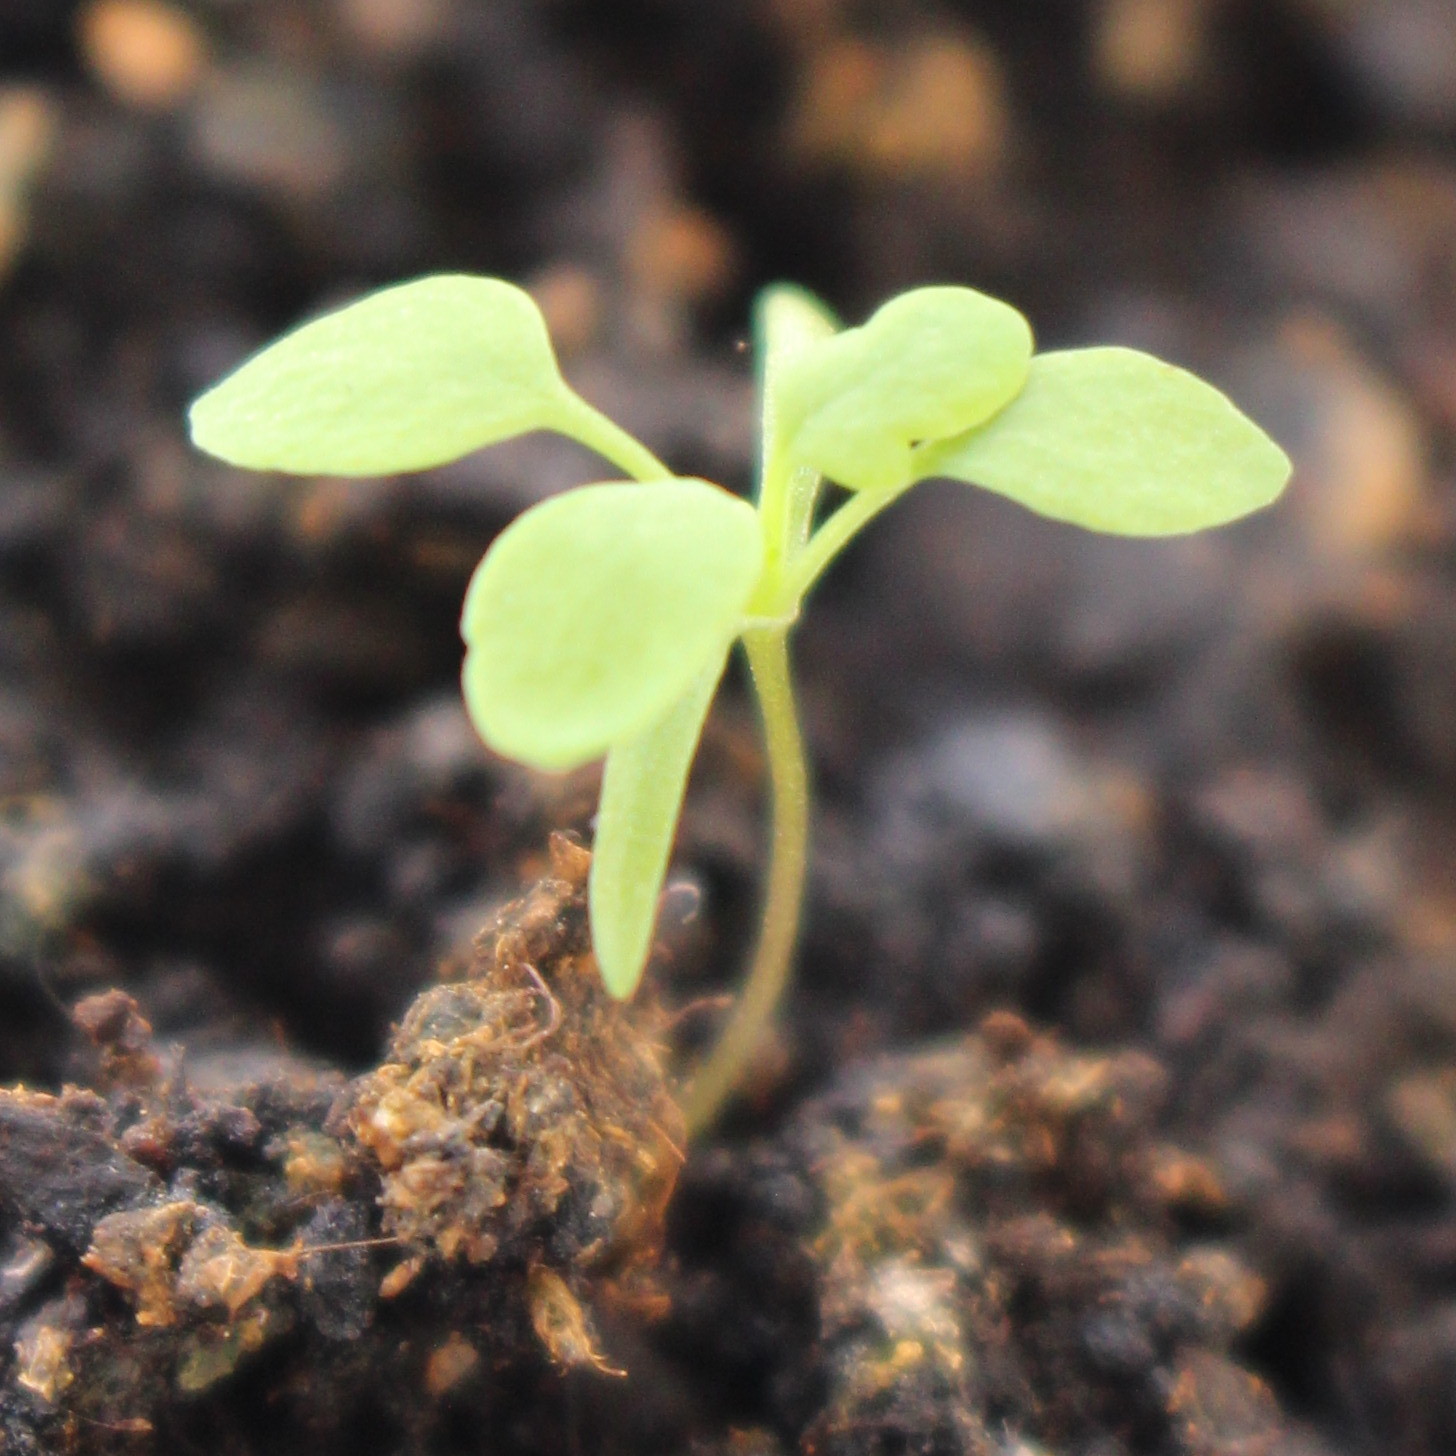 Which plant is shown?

Papaver rhoeas
